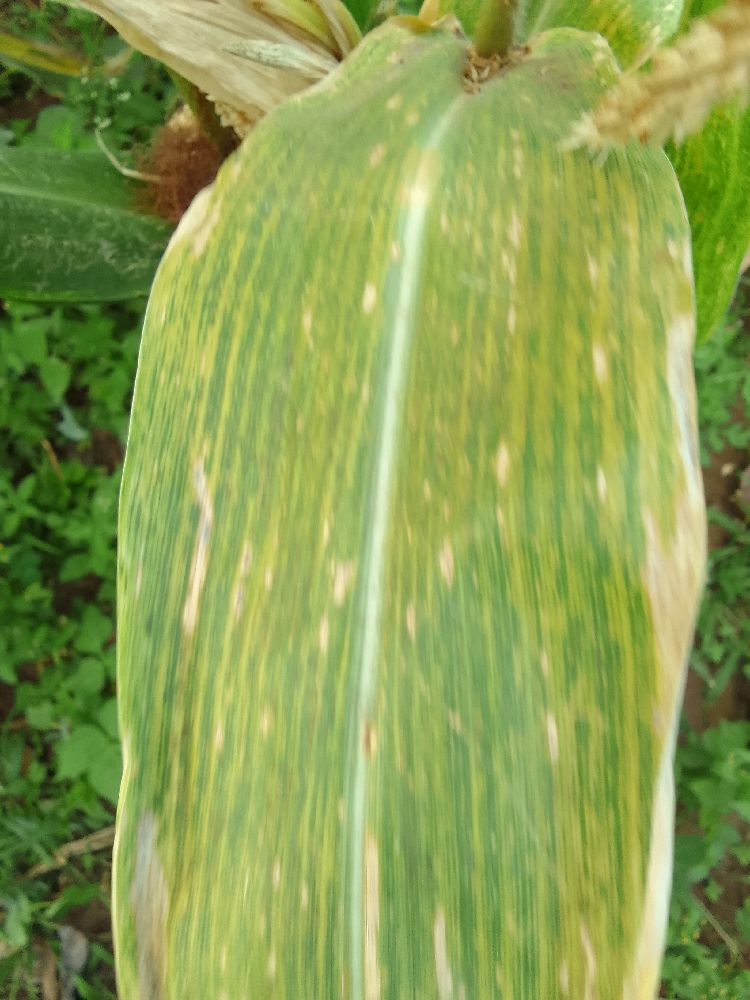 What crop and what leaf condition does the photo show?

maize, maize lethal necrosis
